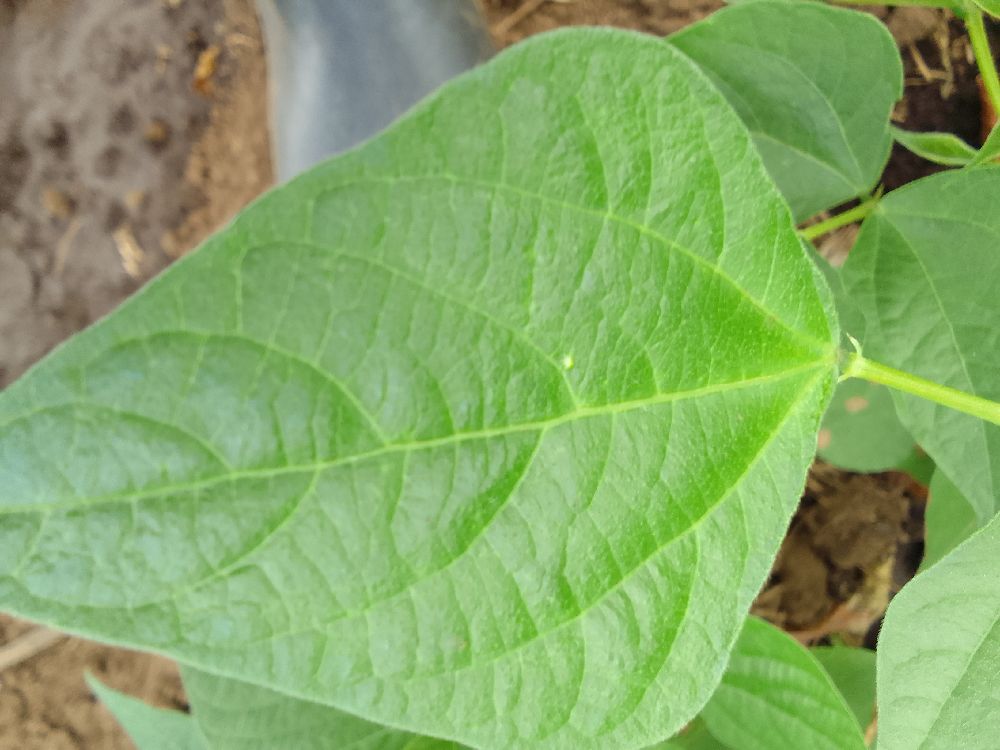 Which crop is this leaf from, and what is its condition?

common bean, healthy
